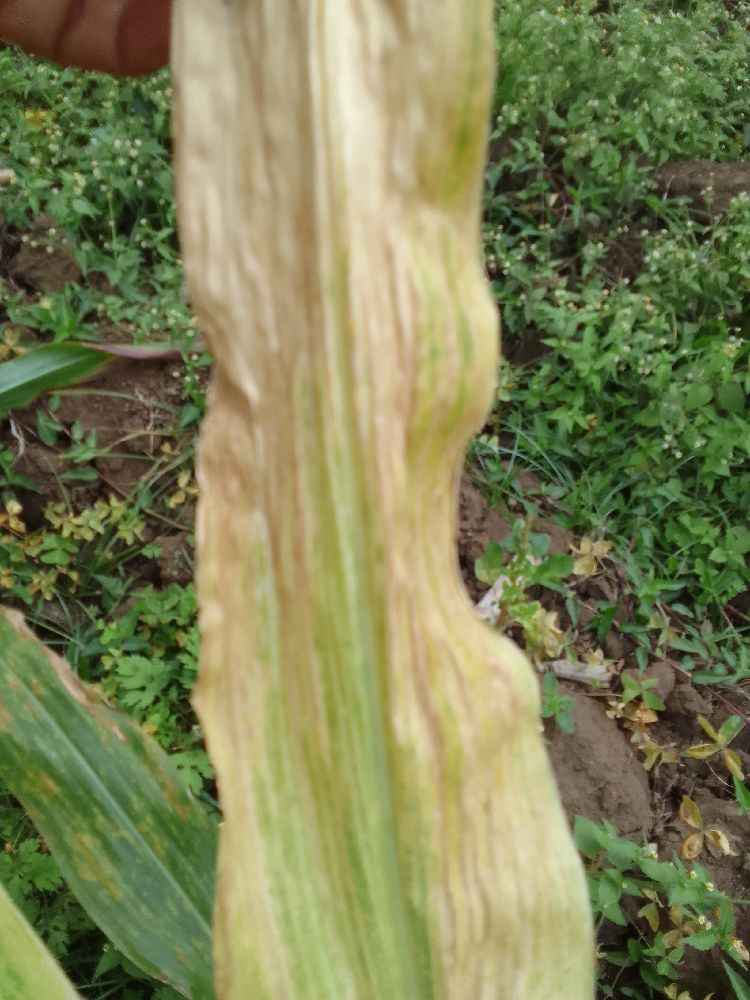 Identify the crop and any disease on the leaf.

maize, maize lethal necrosis
